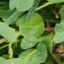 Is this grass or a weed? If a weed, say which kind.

unstructured weed
